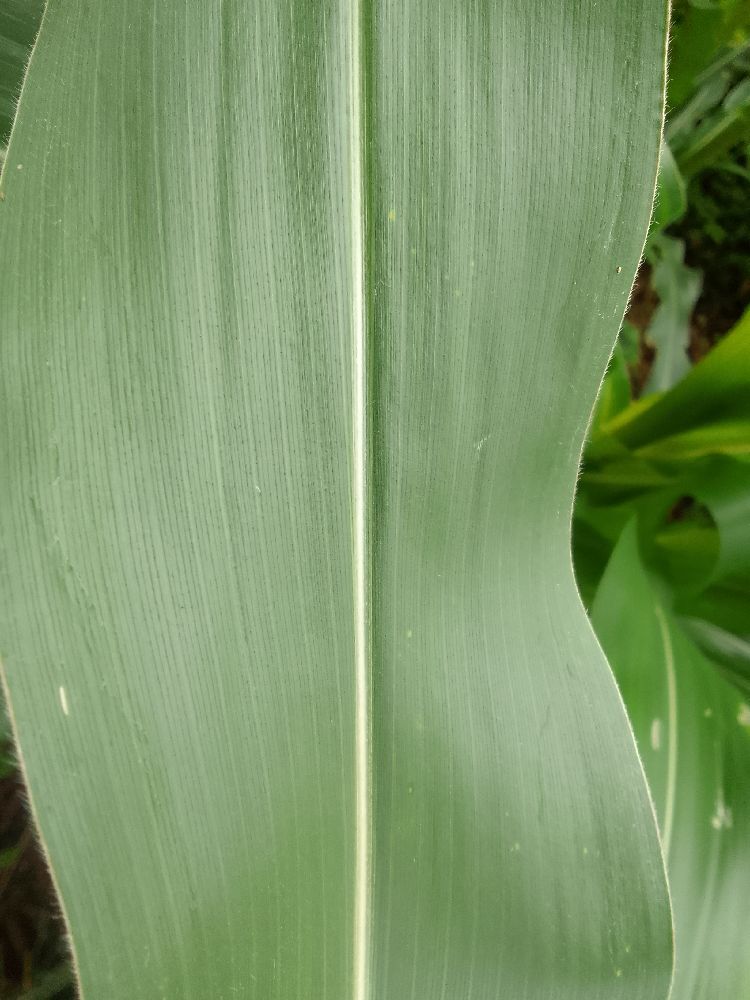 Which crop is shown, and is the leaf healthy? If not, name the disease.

maize, healthy
